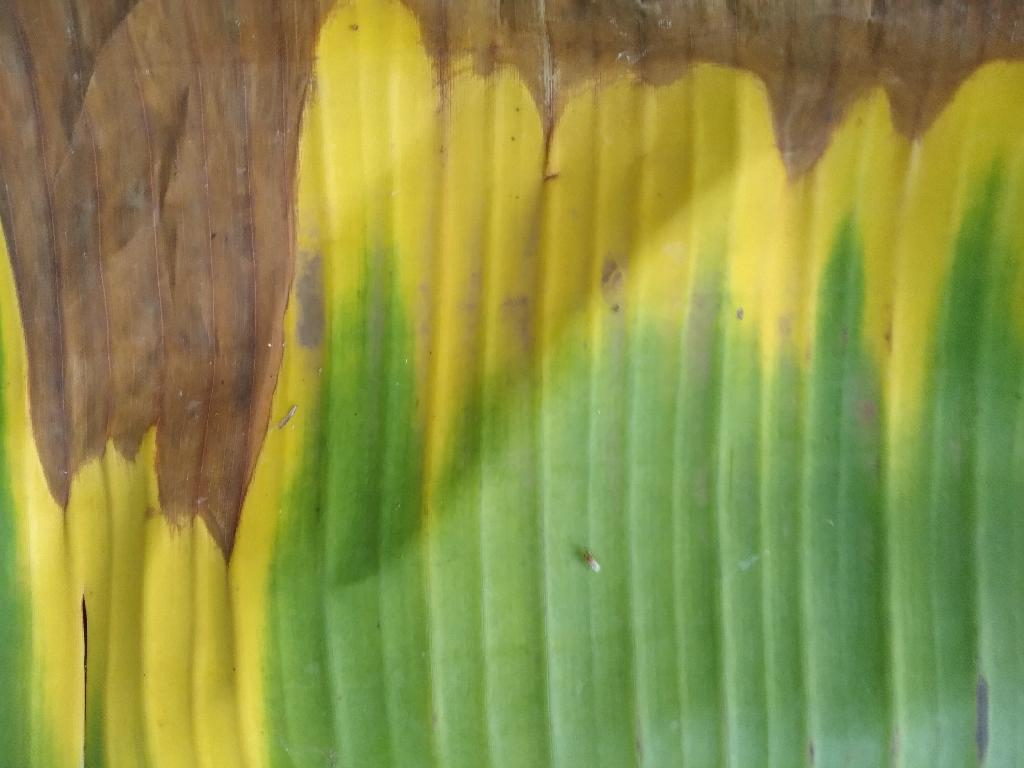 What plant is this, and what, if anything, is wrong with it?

banana, fusarium wilt race 1
